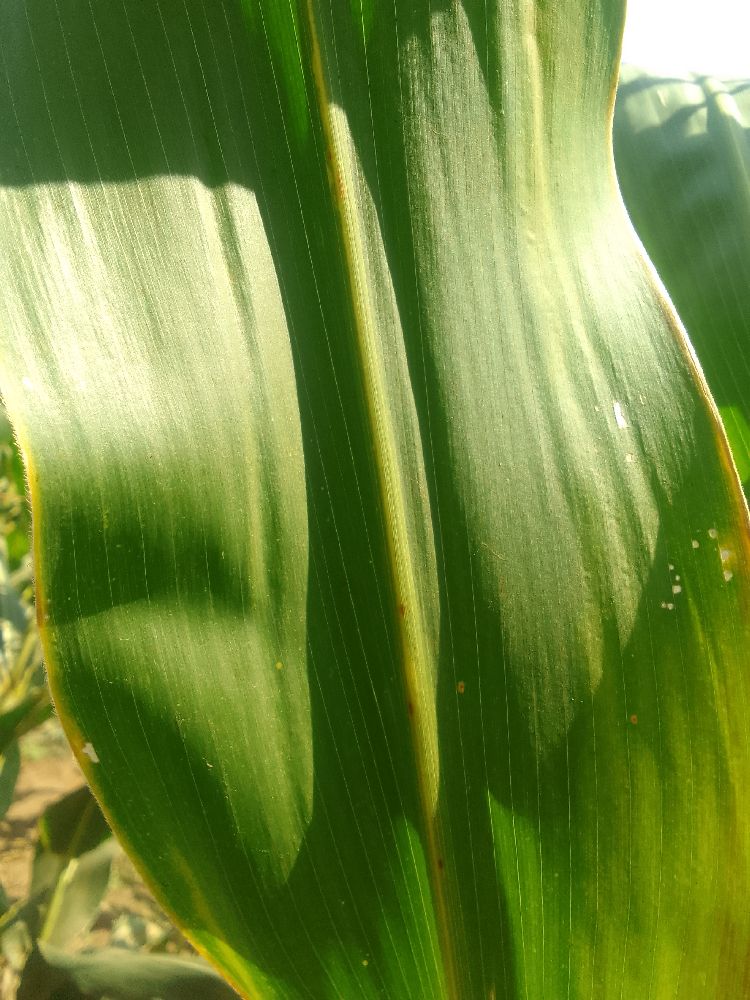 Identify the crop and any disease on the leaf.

maize, healthy
